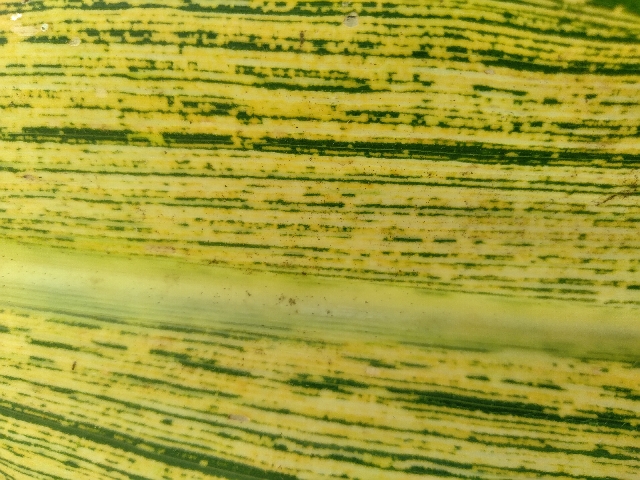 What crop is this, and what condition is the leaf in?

maize, maize streak virus
